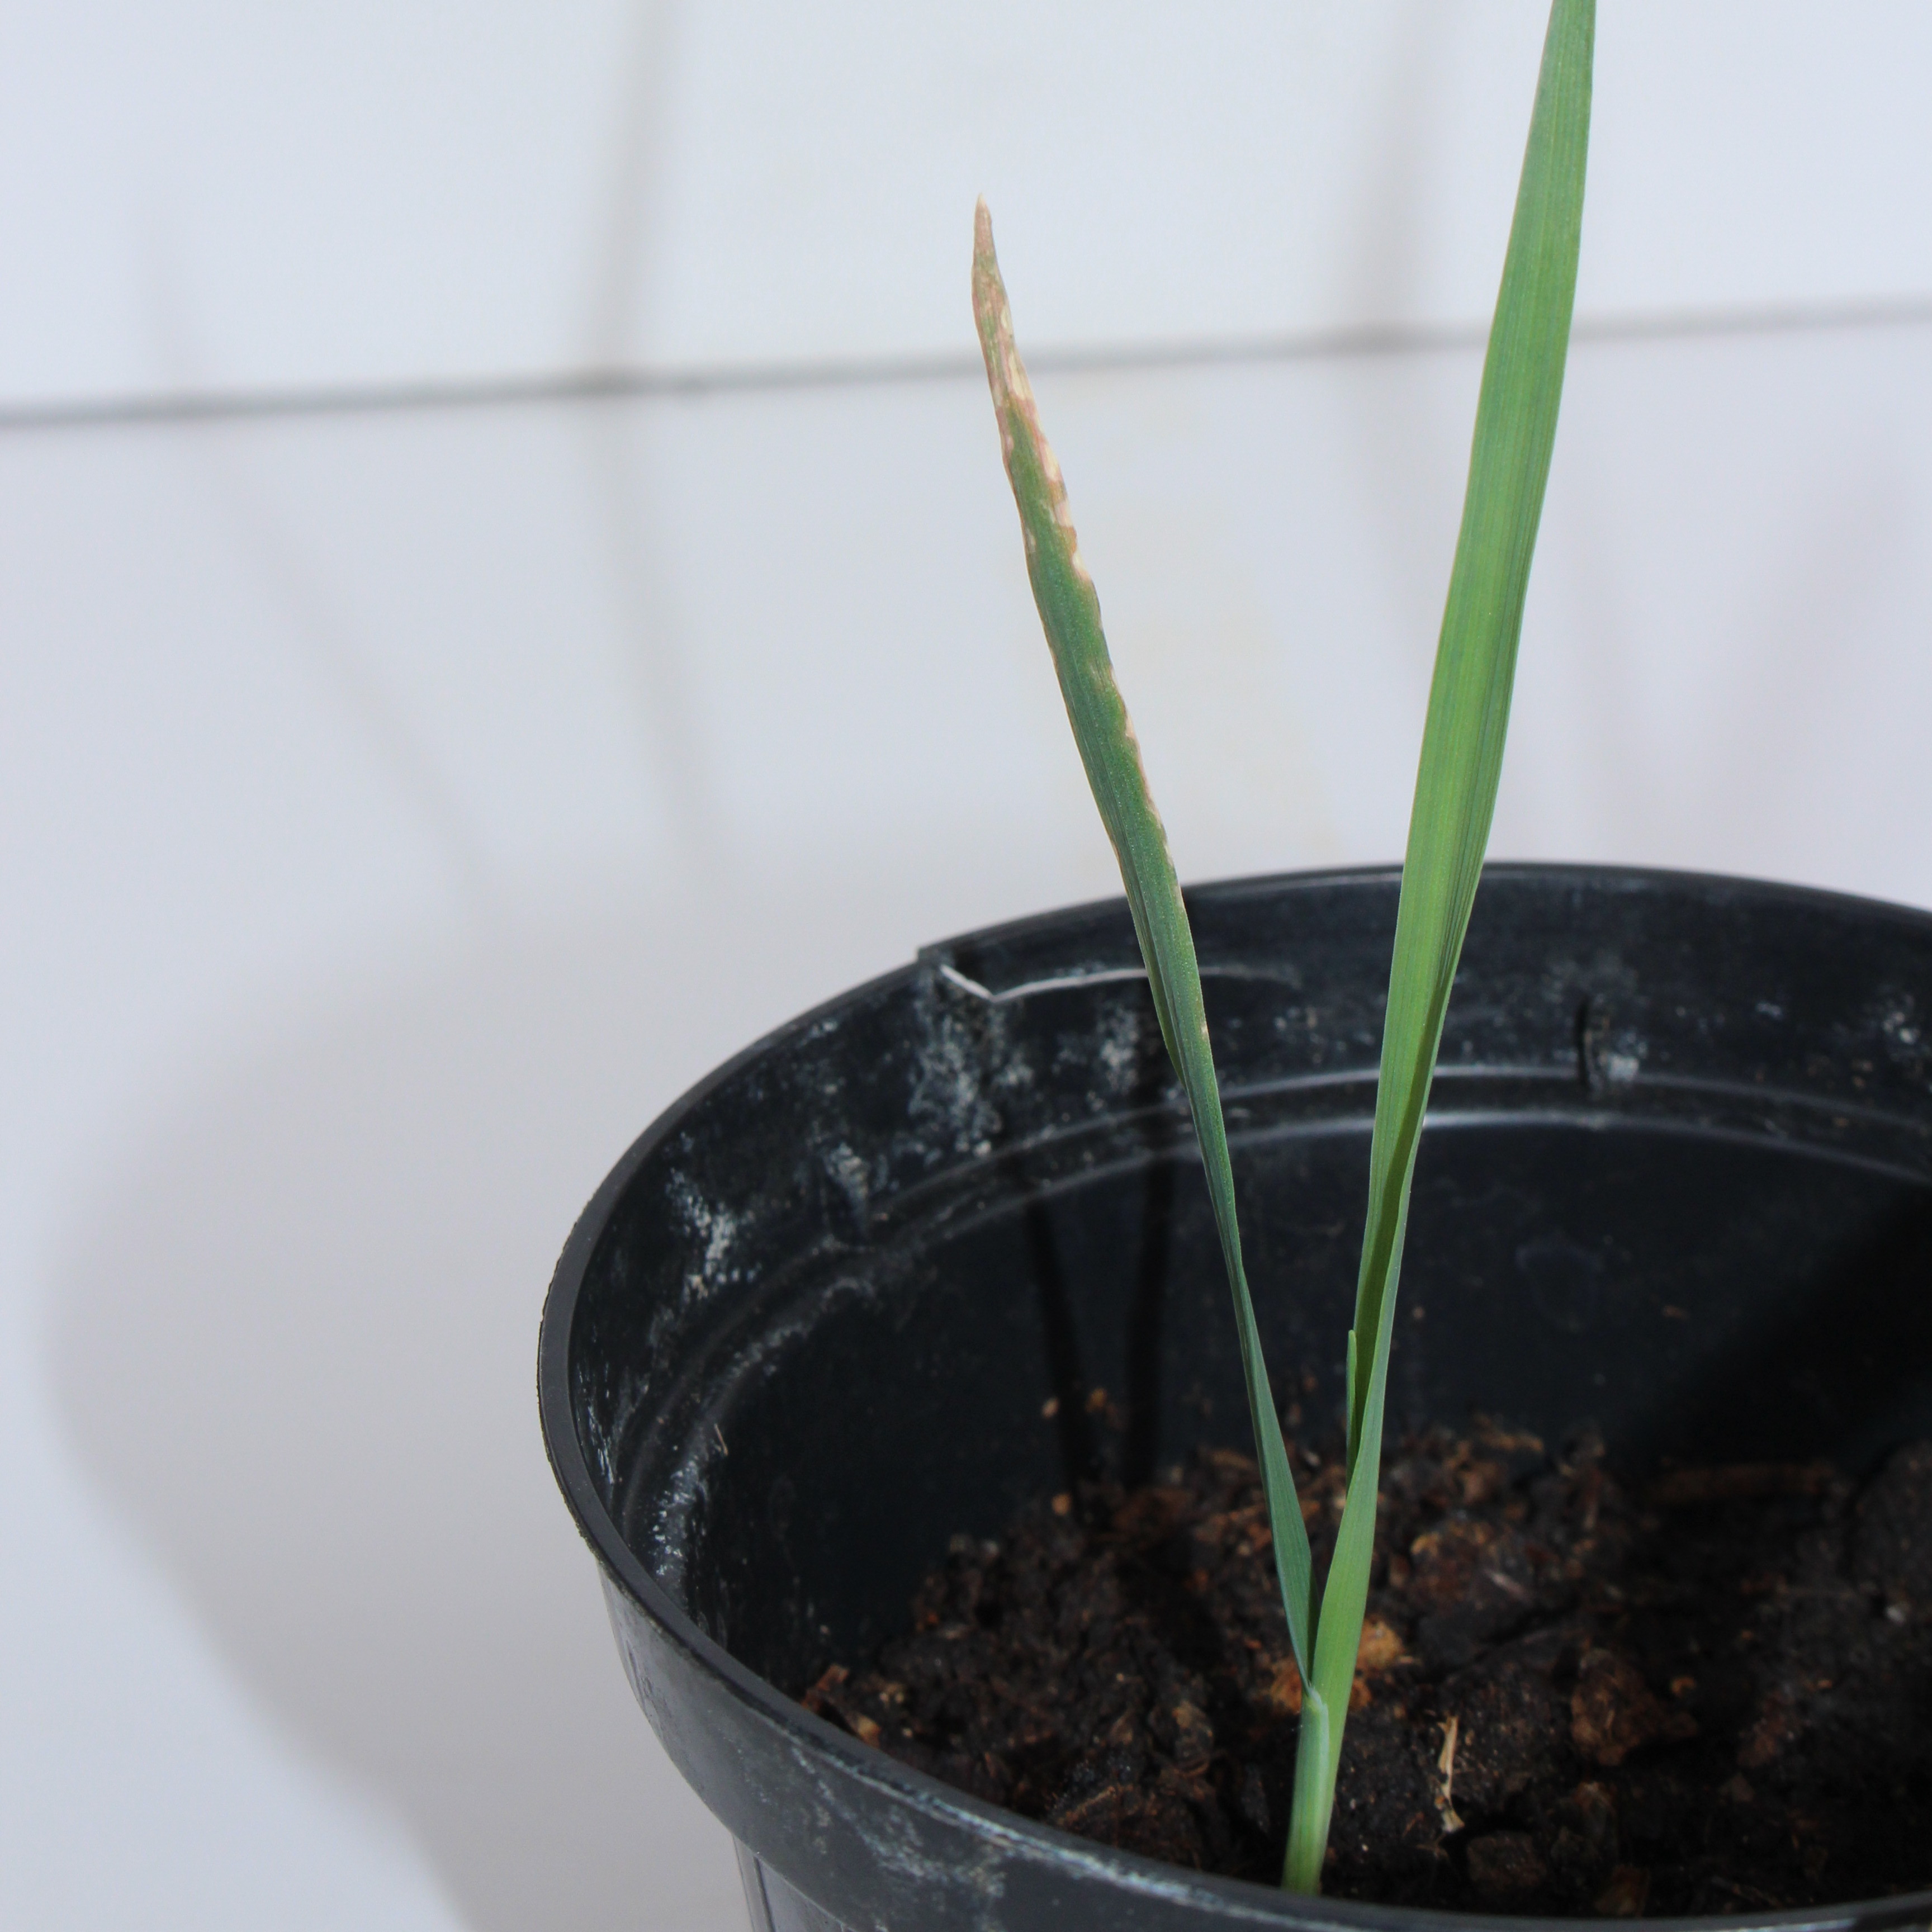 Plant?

Avena sterilis
